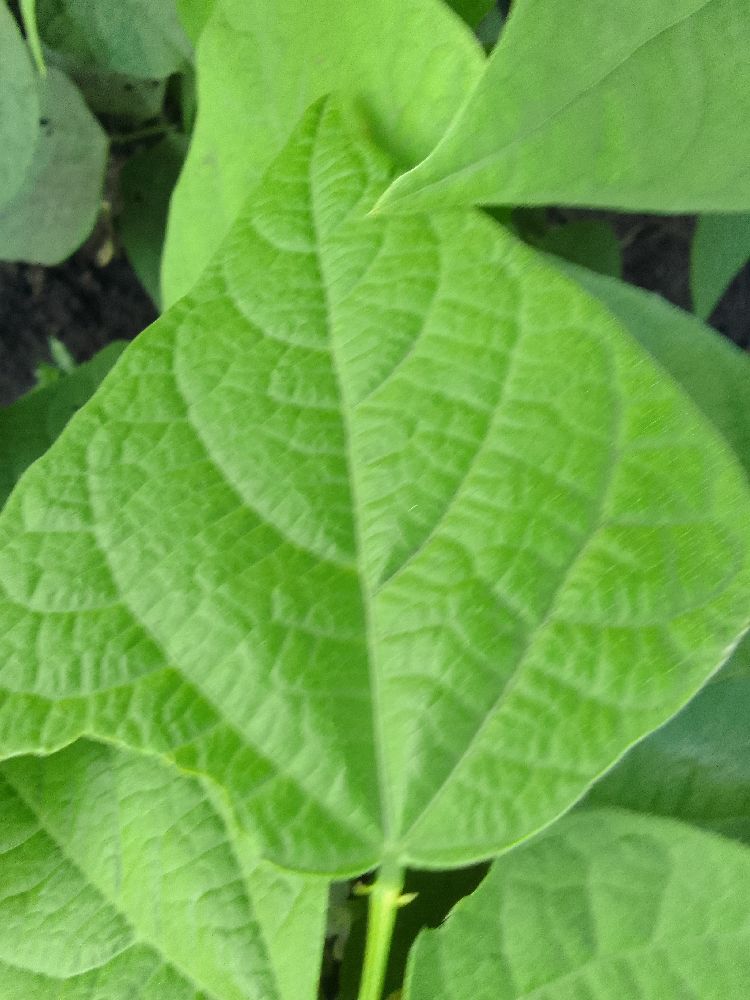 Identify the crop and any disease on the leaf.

common bean, healthy
